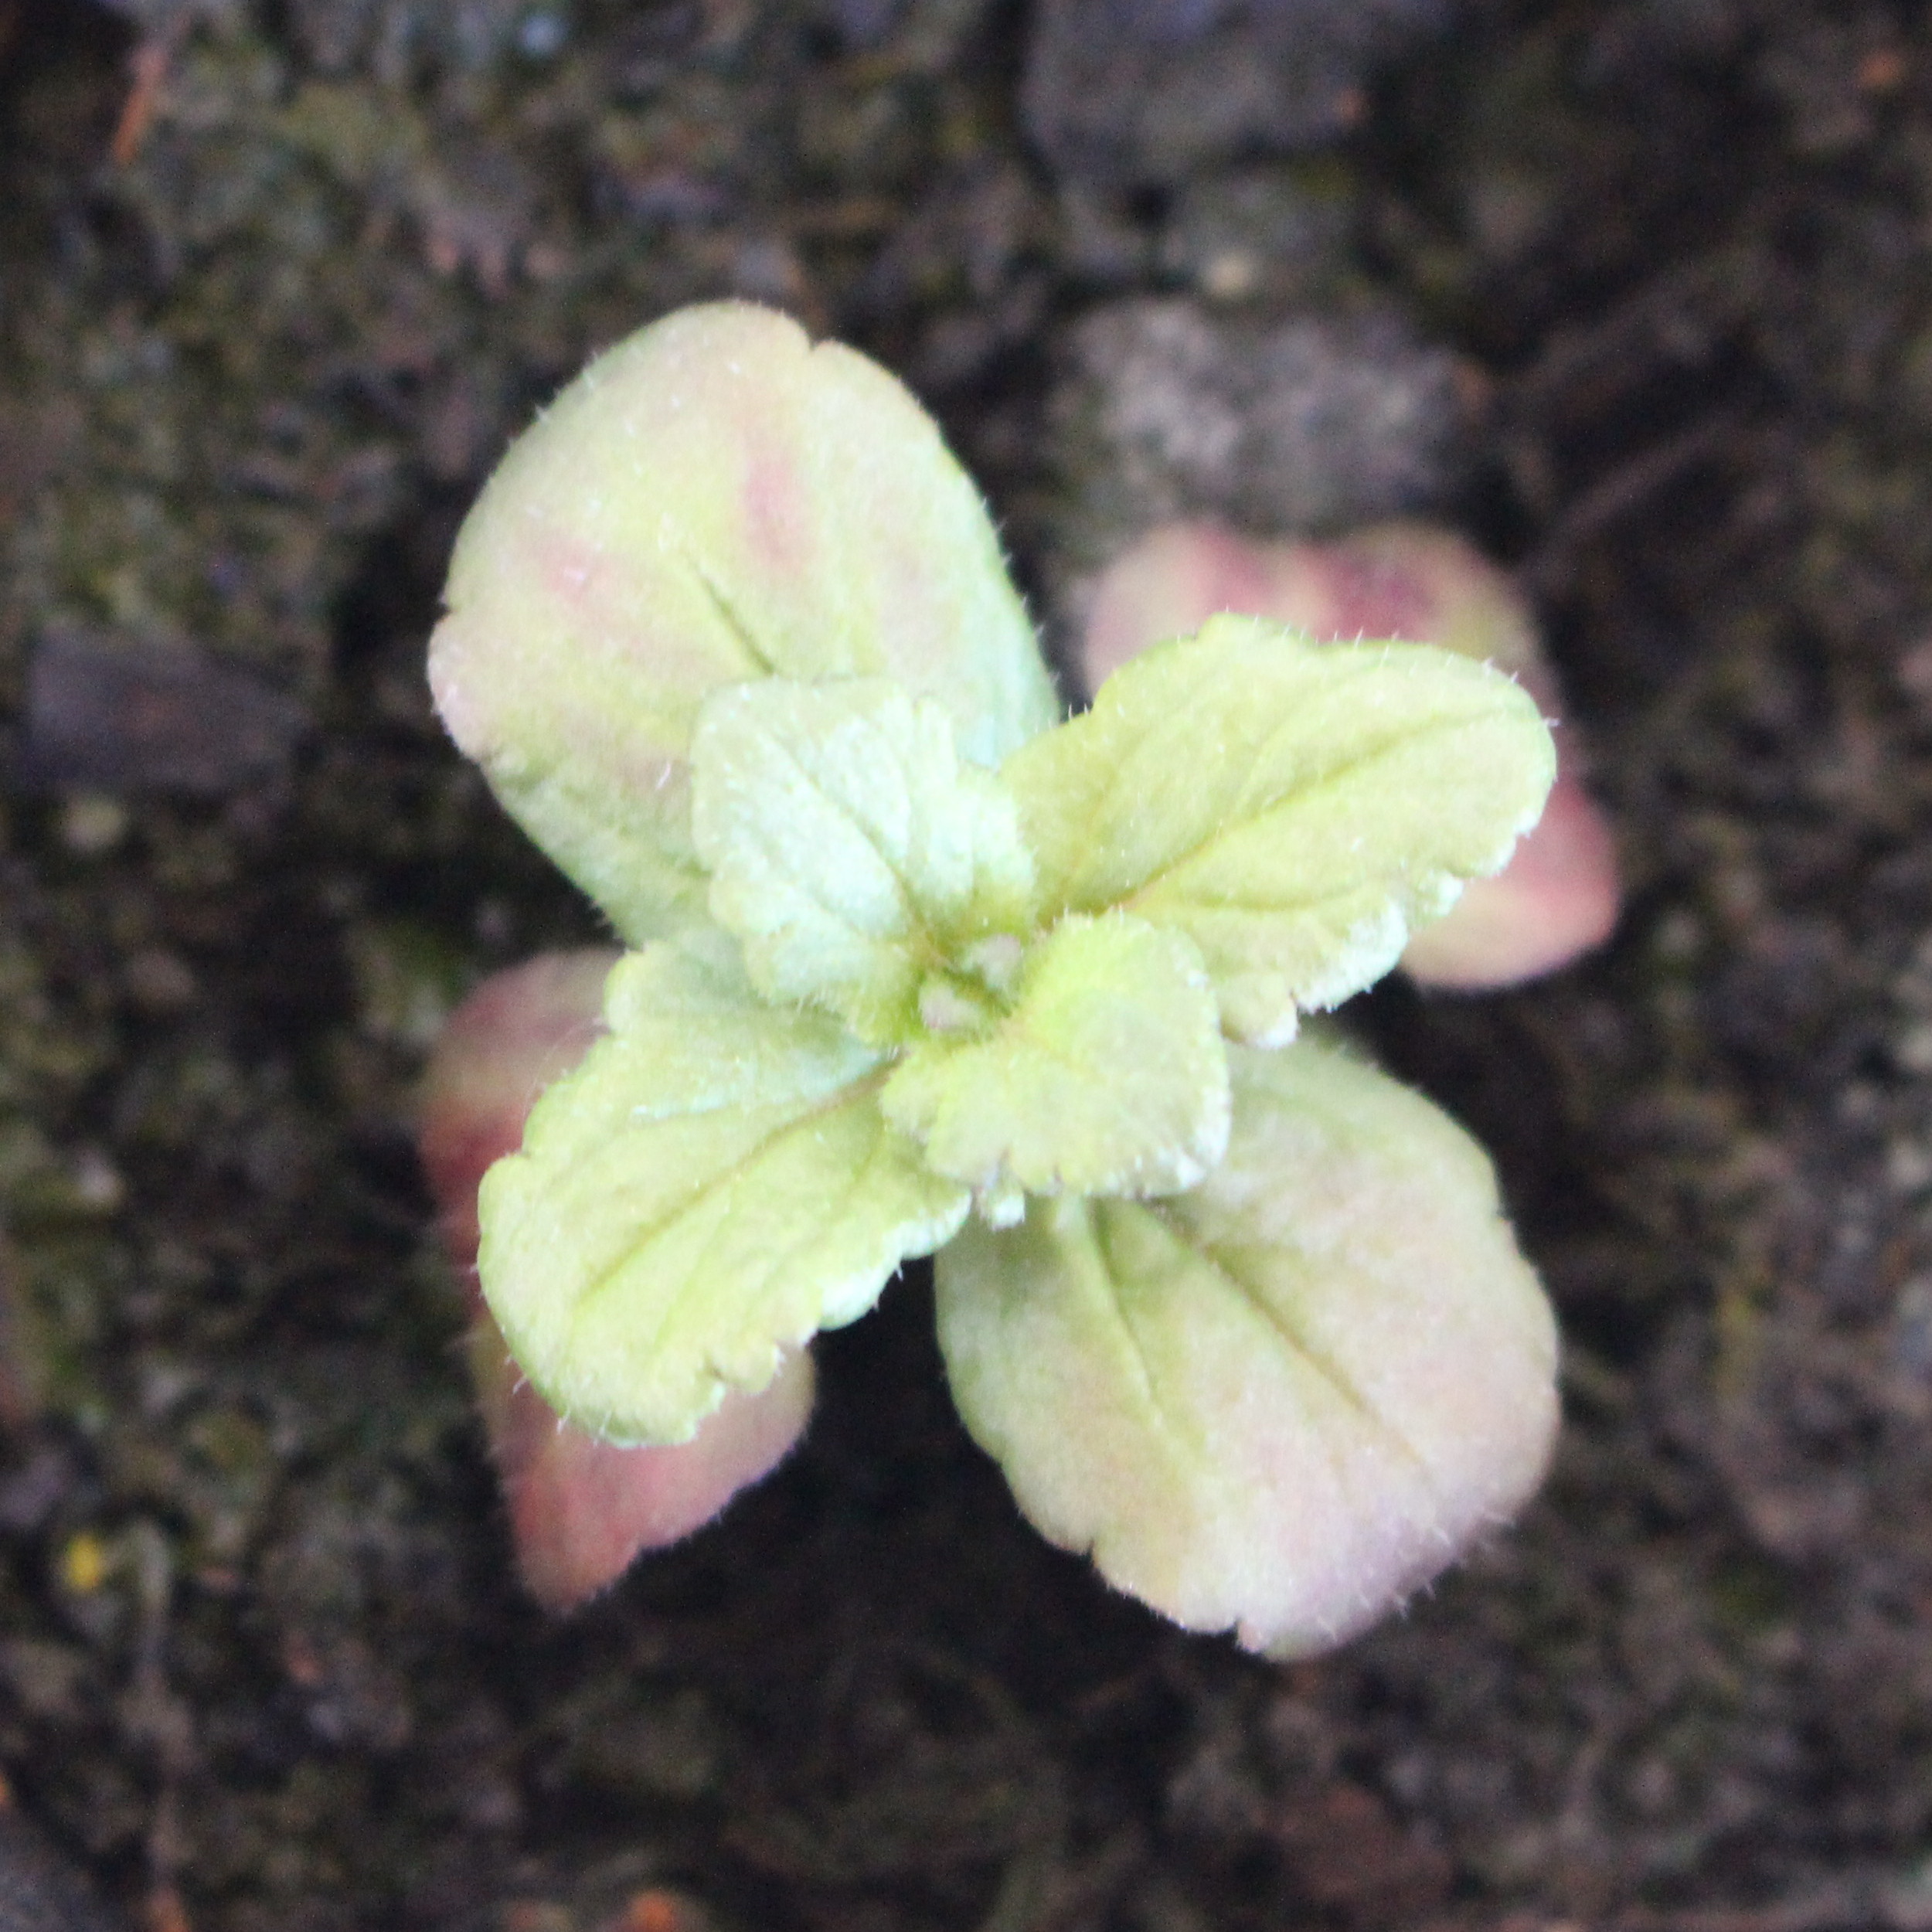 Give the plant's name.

Veronica persica
